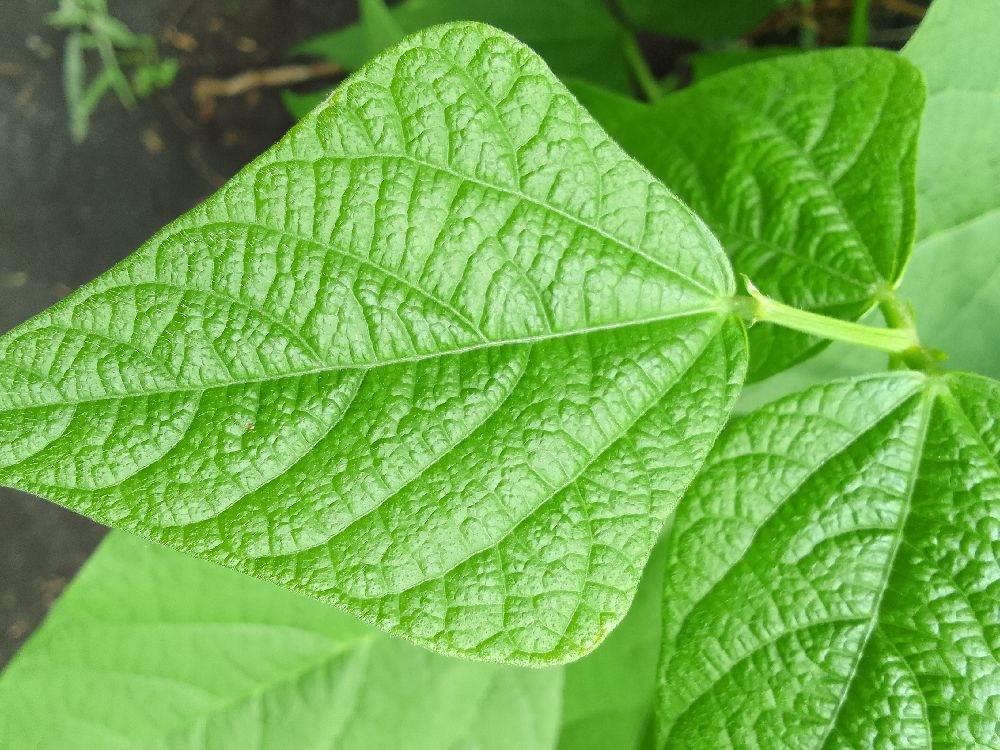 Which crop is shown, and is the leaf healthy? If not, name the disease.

common bean, healthy
